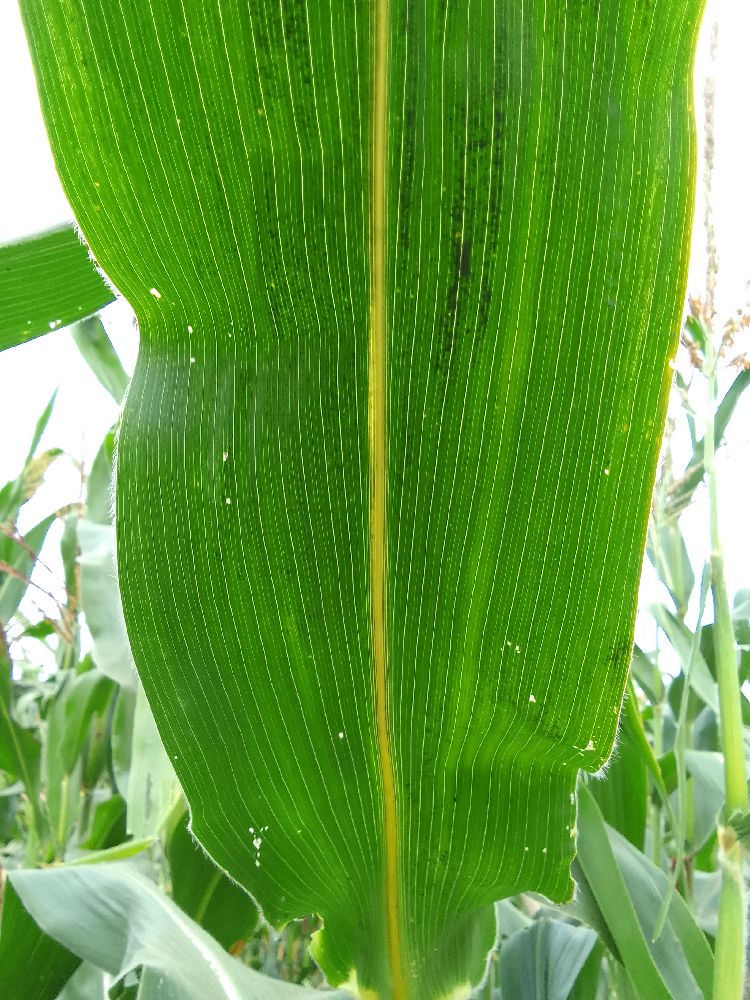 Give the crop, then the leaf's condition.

maize, healthy
